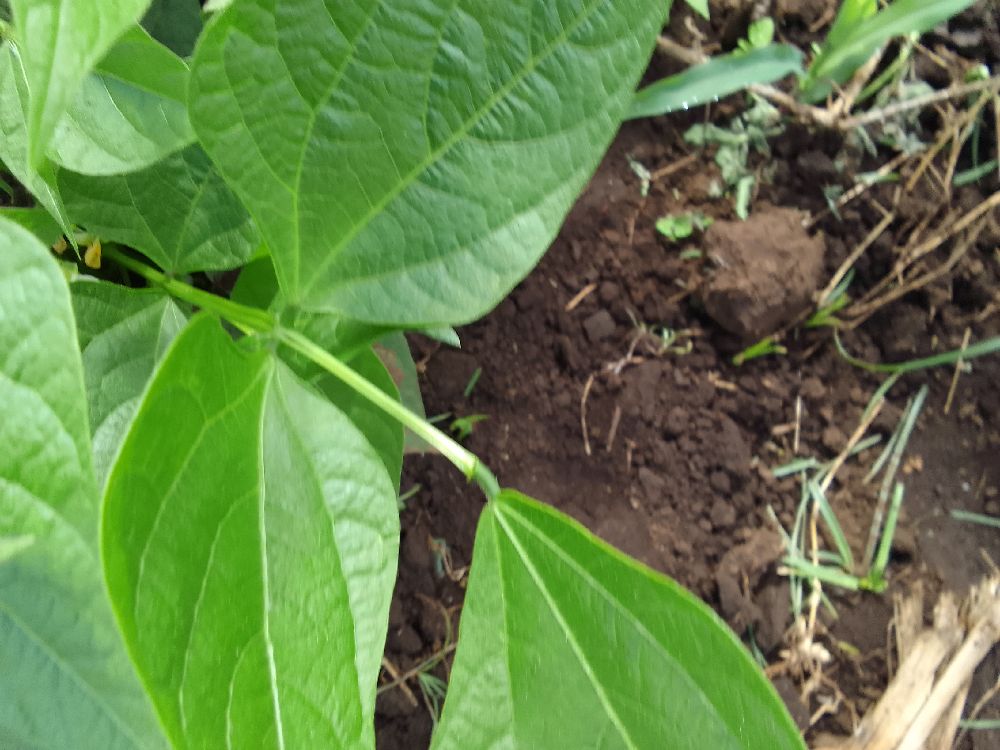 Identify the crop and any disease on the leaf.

common bean, healthy
